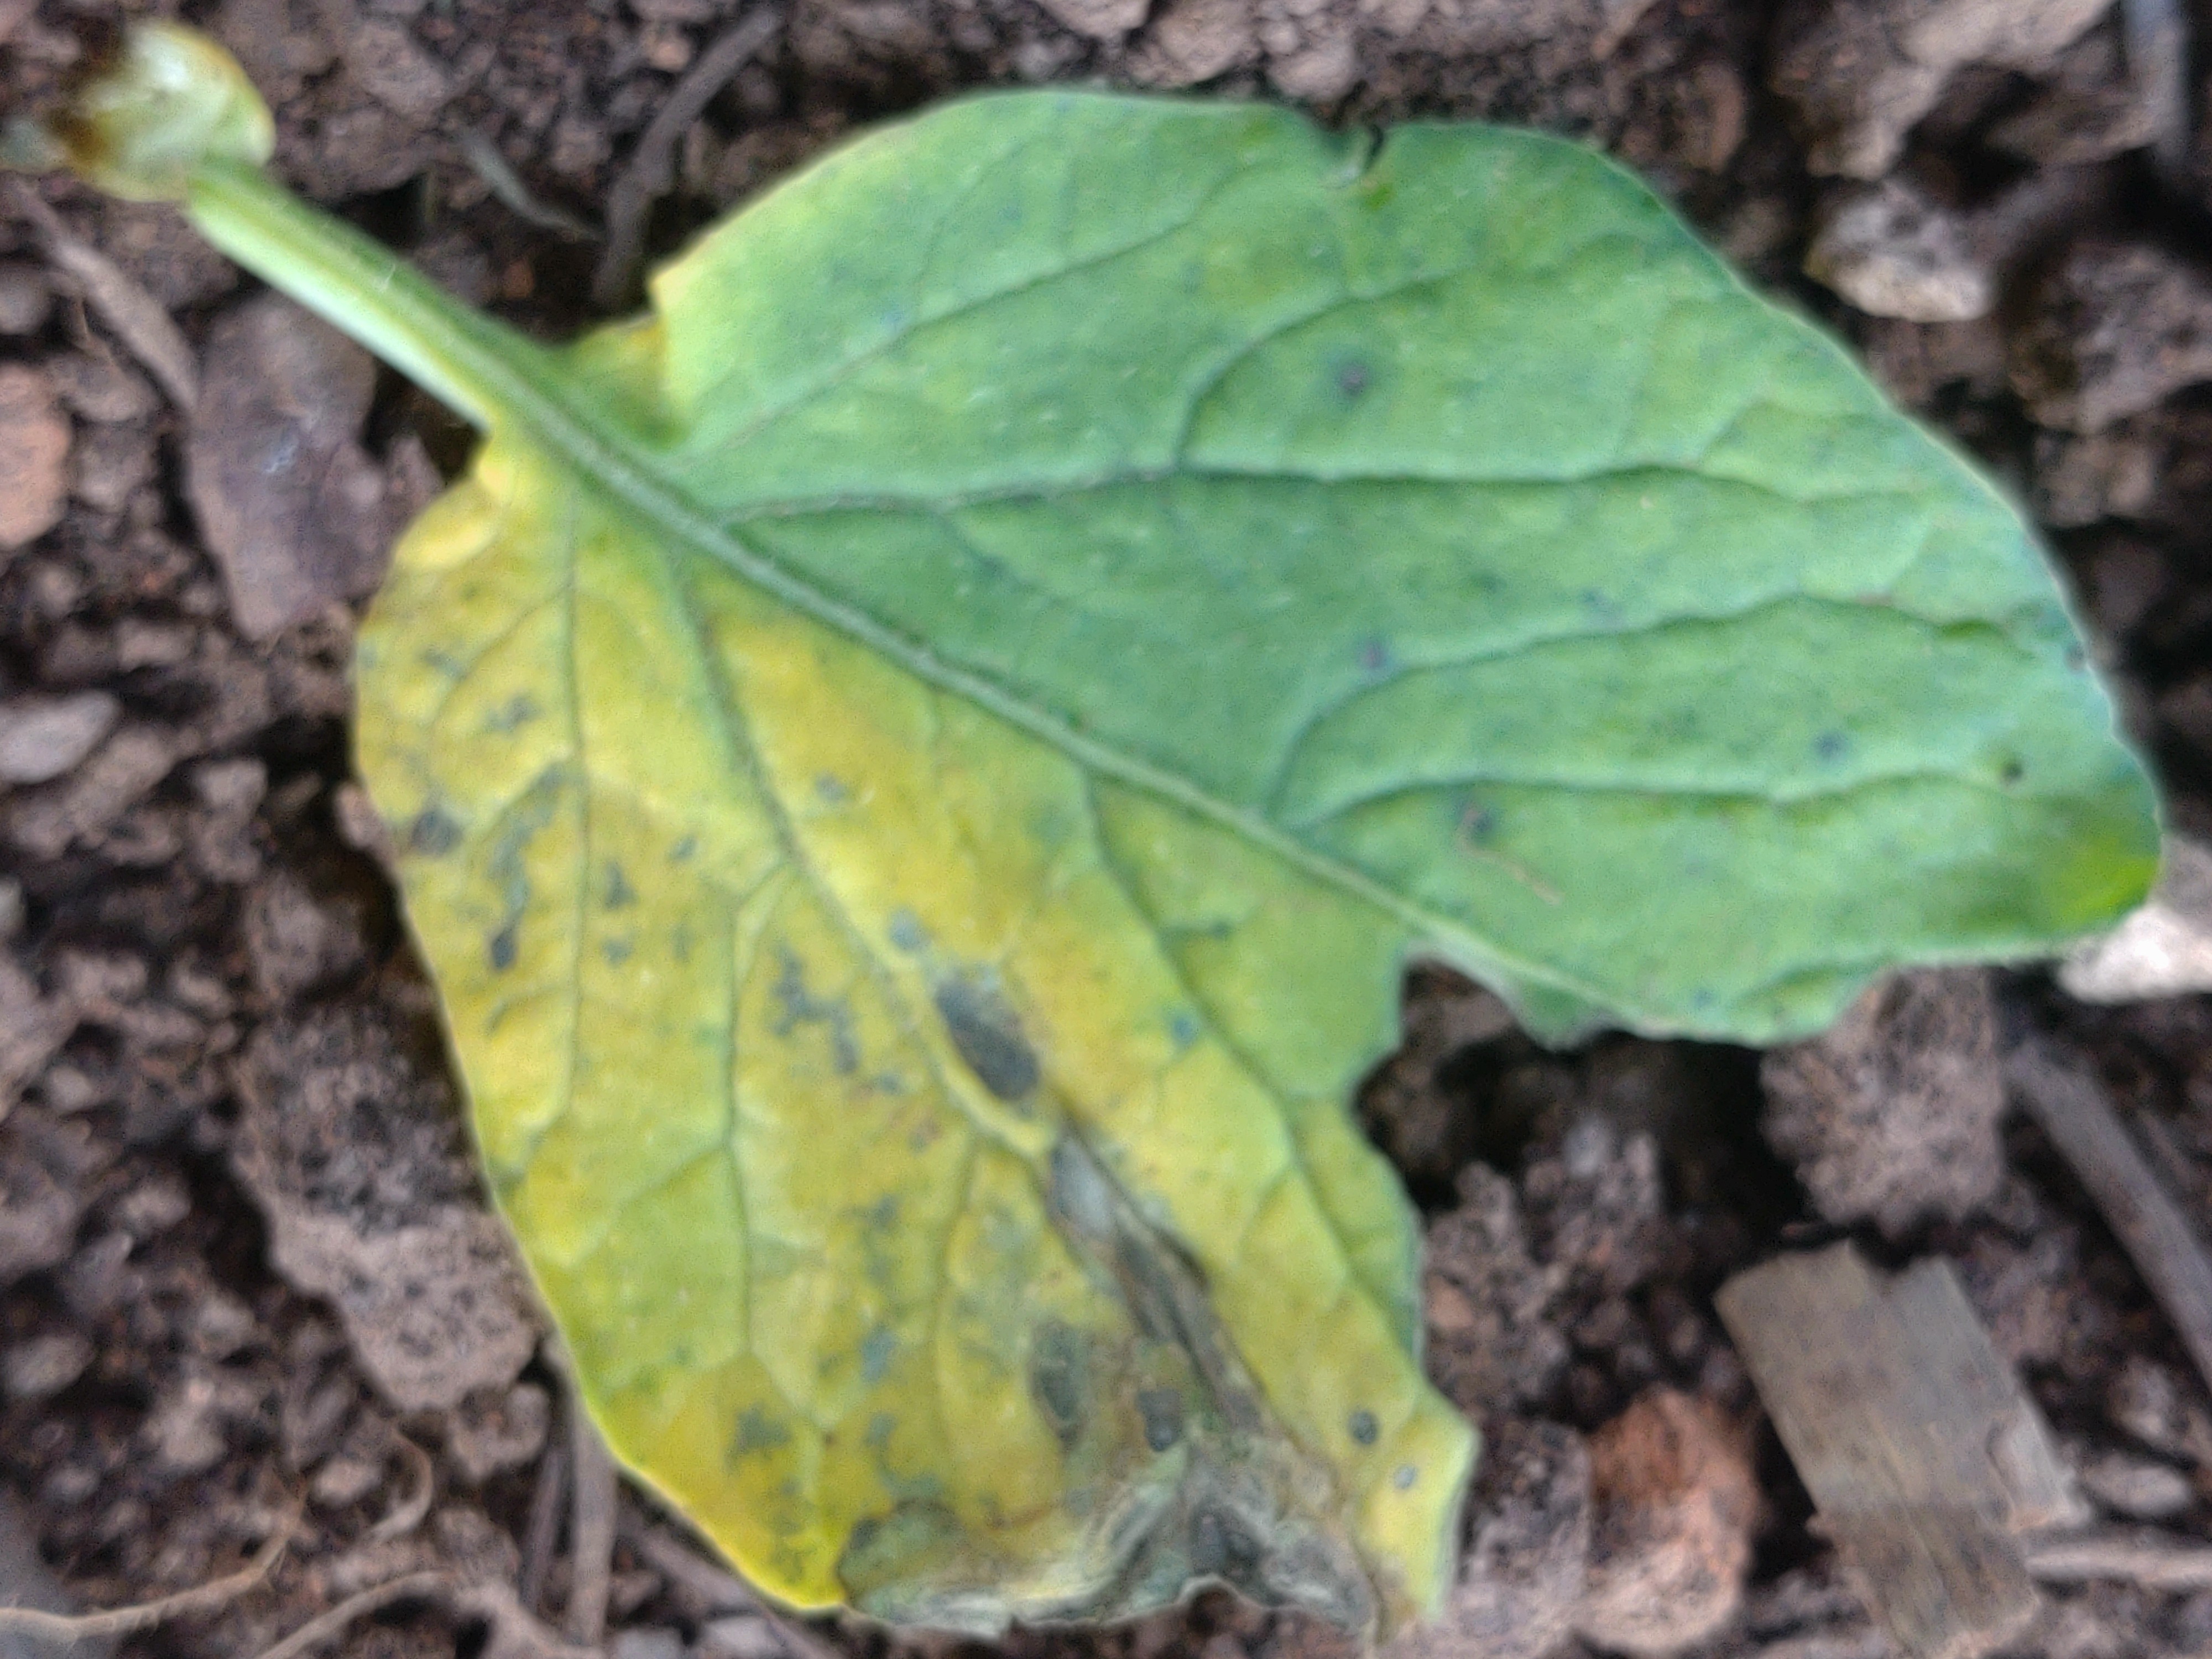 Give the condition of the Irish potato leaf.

late blight
